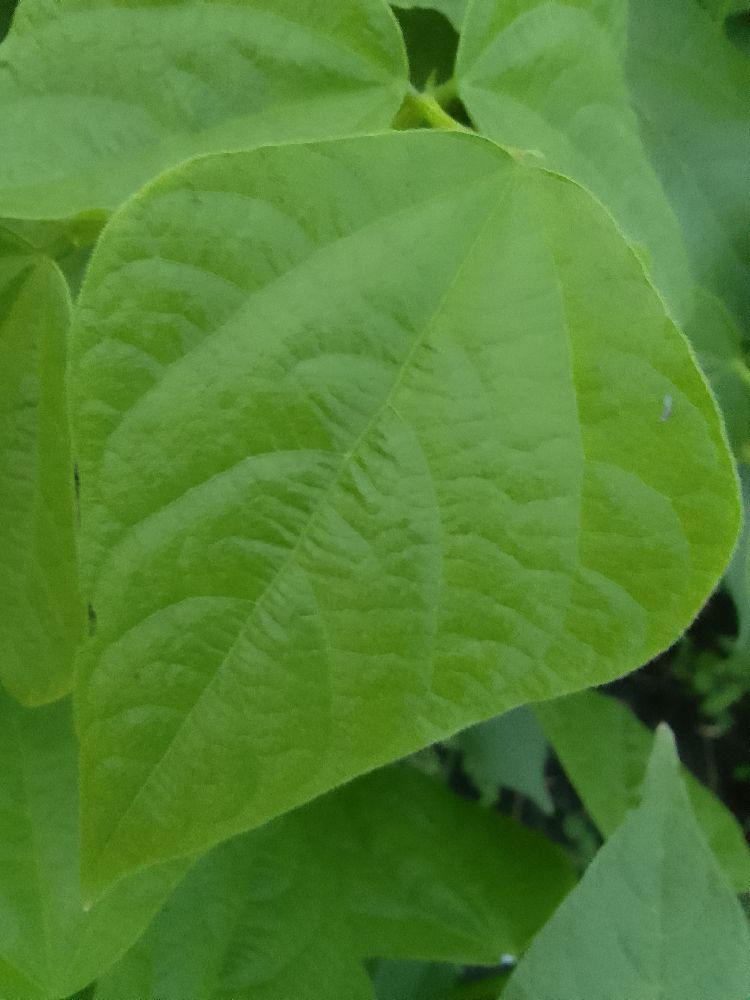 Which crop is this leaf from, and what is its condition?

common bean, healthy
